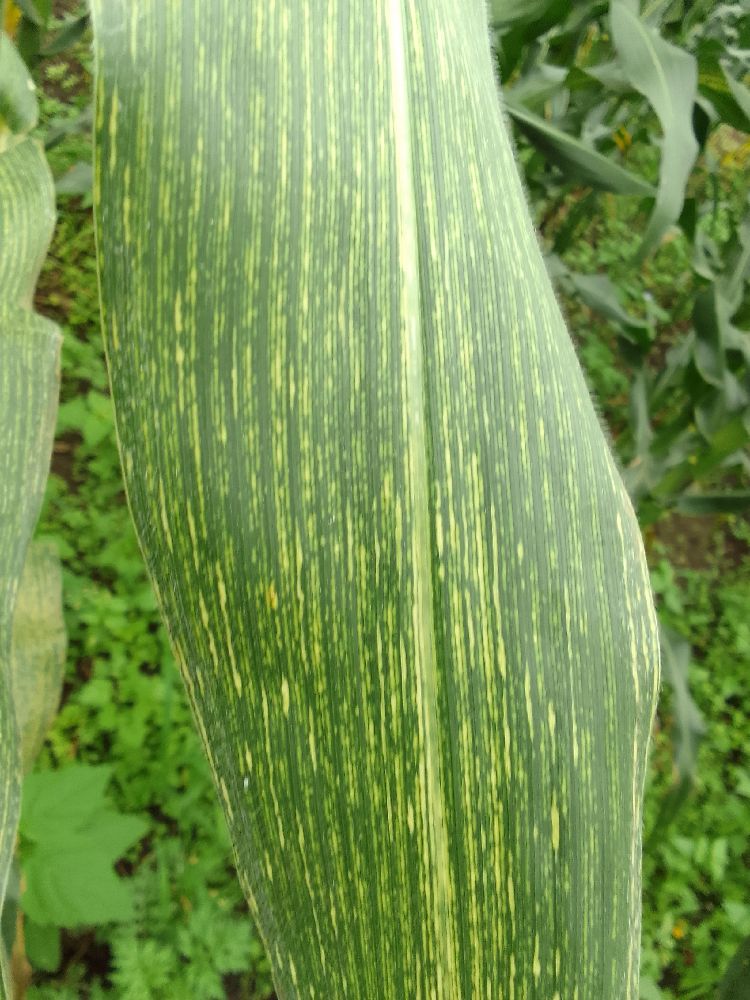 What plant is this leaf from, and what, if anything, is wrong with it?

maize, maize streak virus
